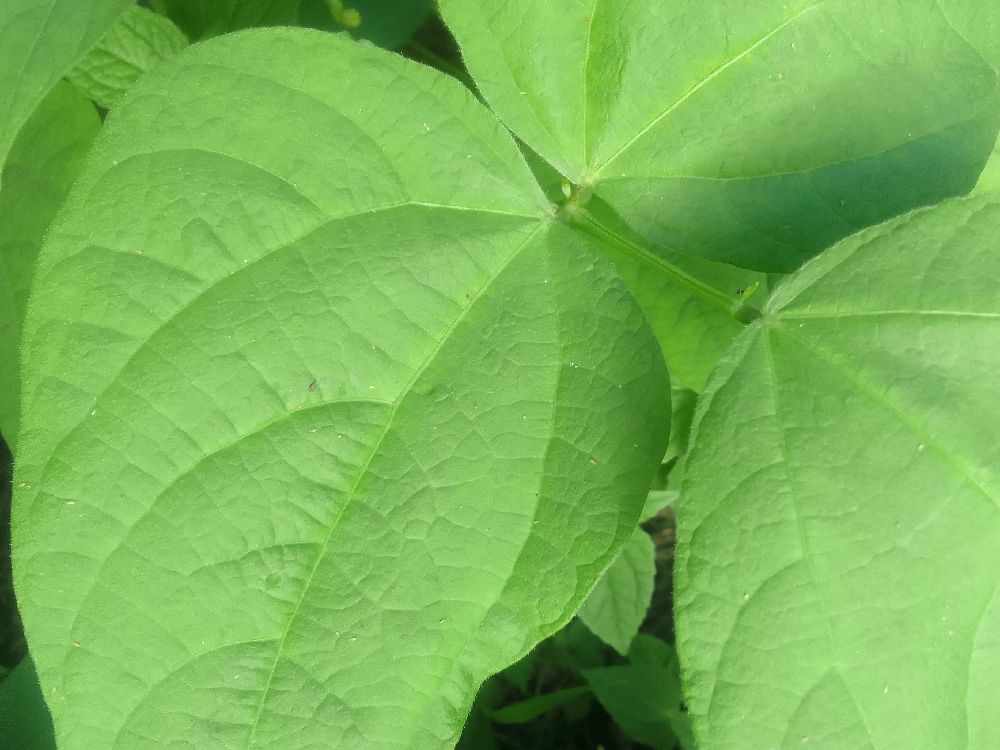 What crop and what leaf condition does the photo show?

common bean, healthy
